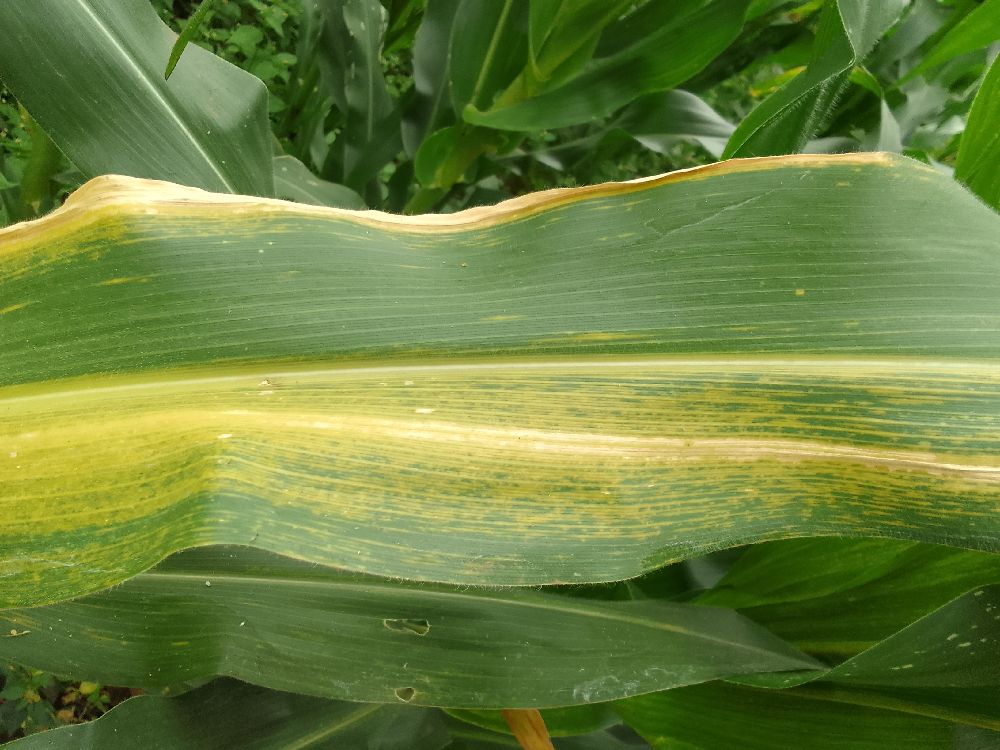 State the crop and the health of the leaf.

maize, maize lethal necrosis
